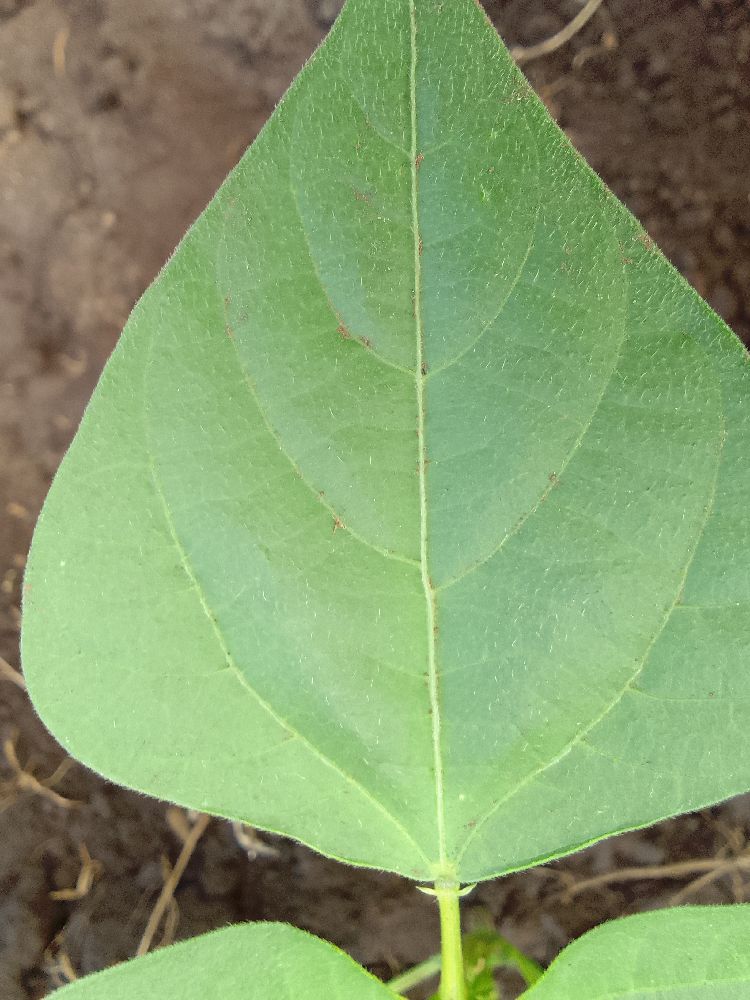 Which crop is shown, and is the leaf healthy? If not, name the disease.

common bean, healthy
